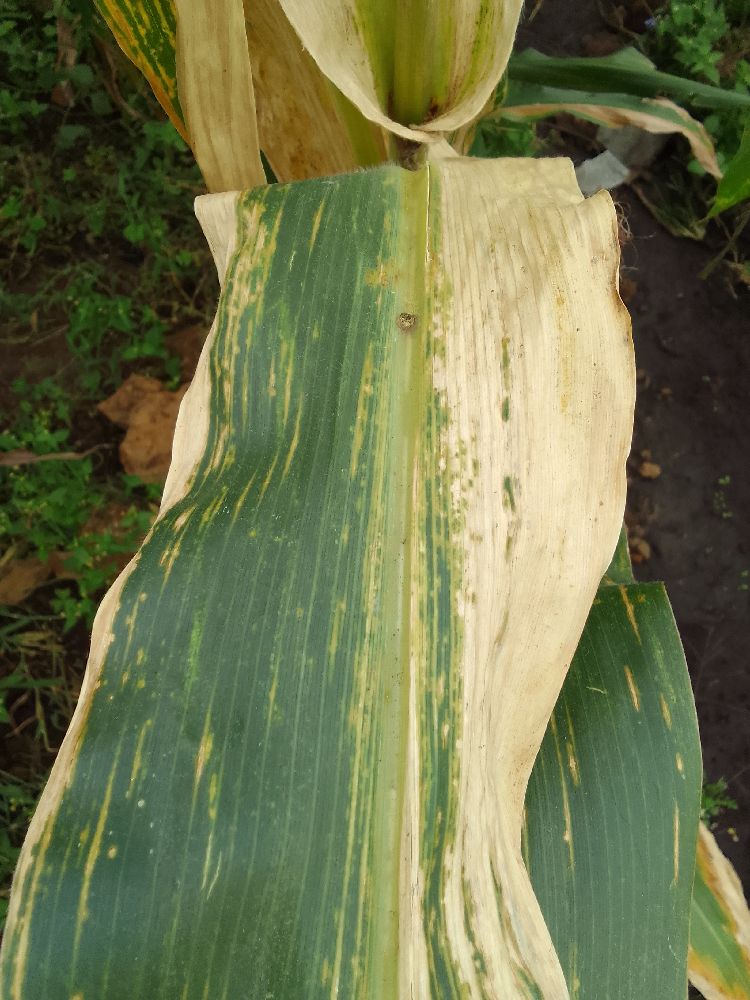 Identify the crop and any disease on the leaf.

maize, maize lethal necrosis
